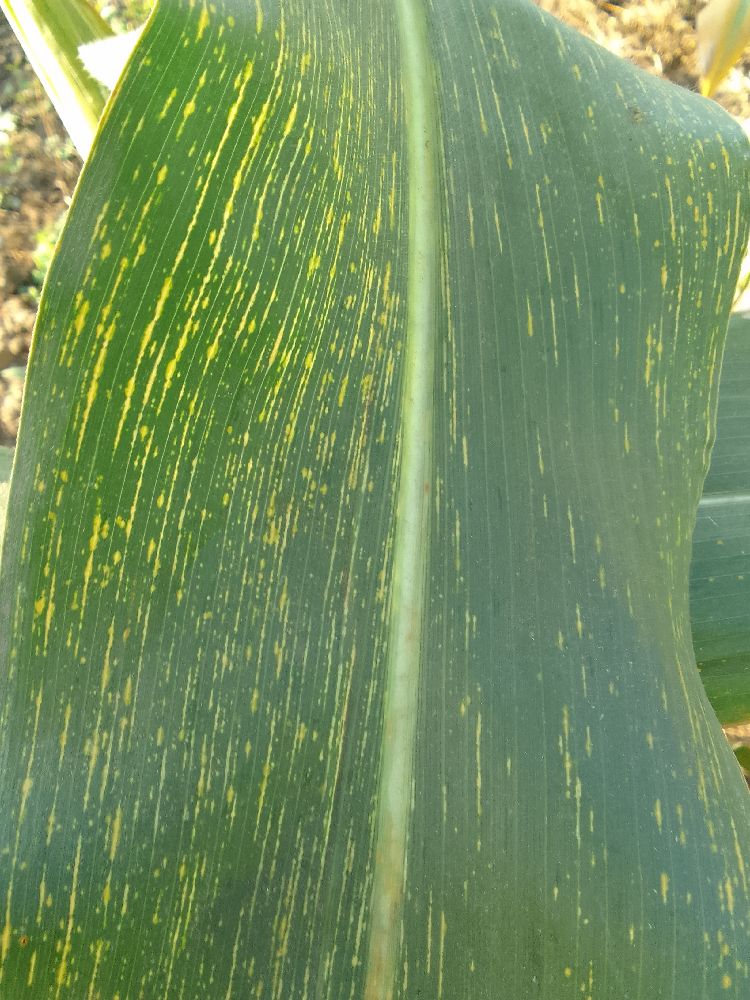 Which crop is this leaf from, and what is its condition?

maize, maize streak virus
